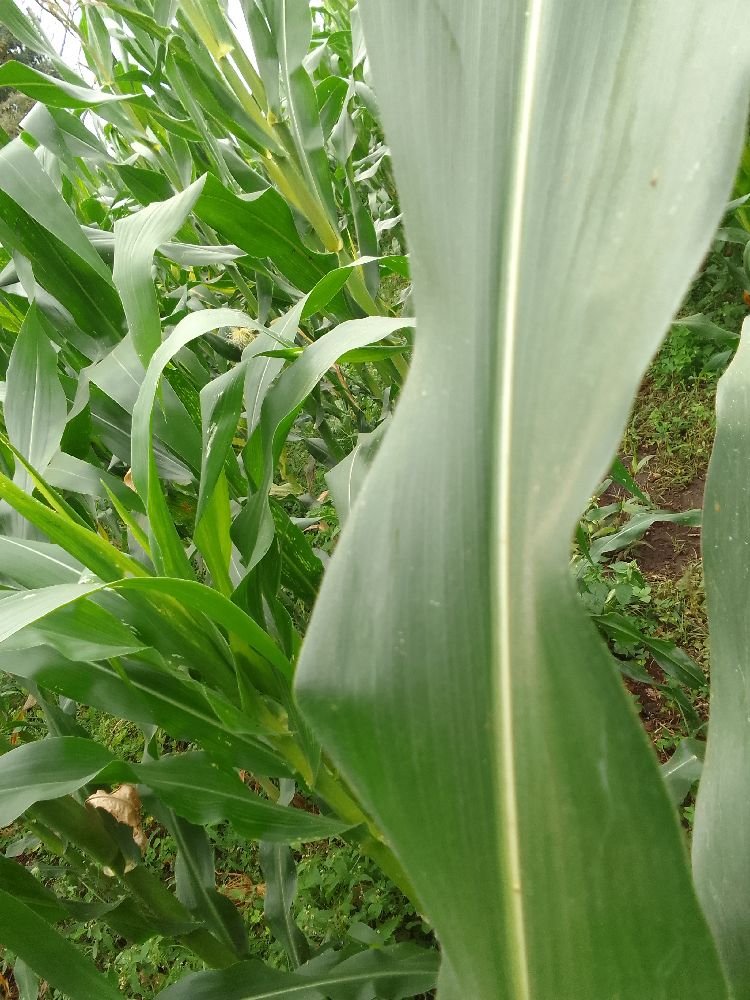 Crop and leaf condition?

maize, healthy
